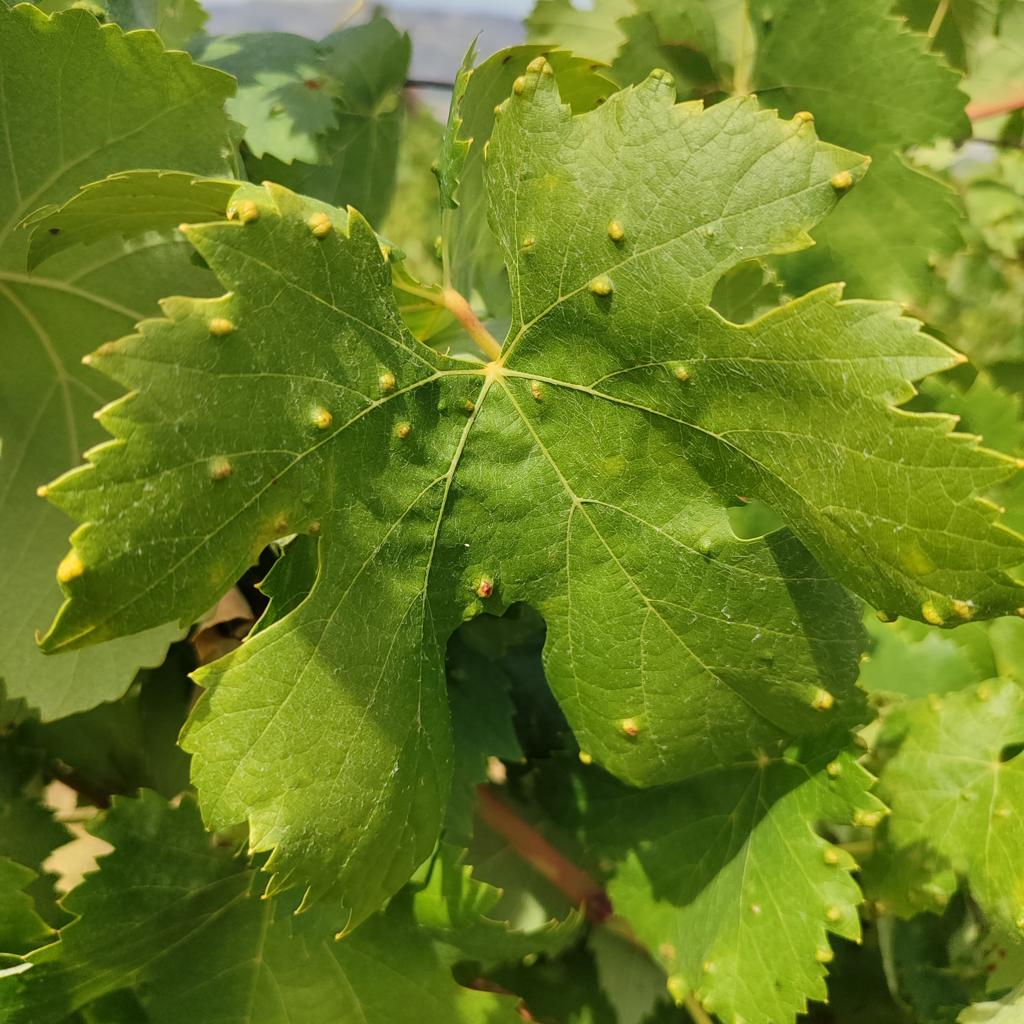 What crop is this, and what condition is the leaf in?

grapevine, erineum mite
